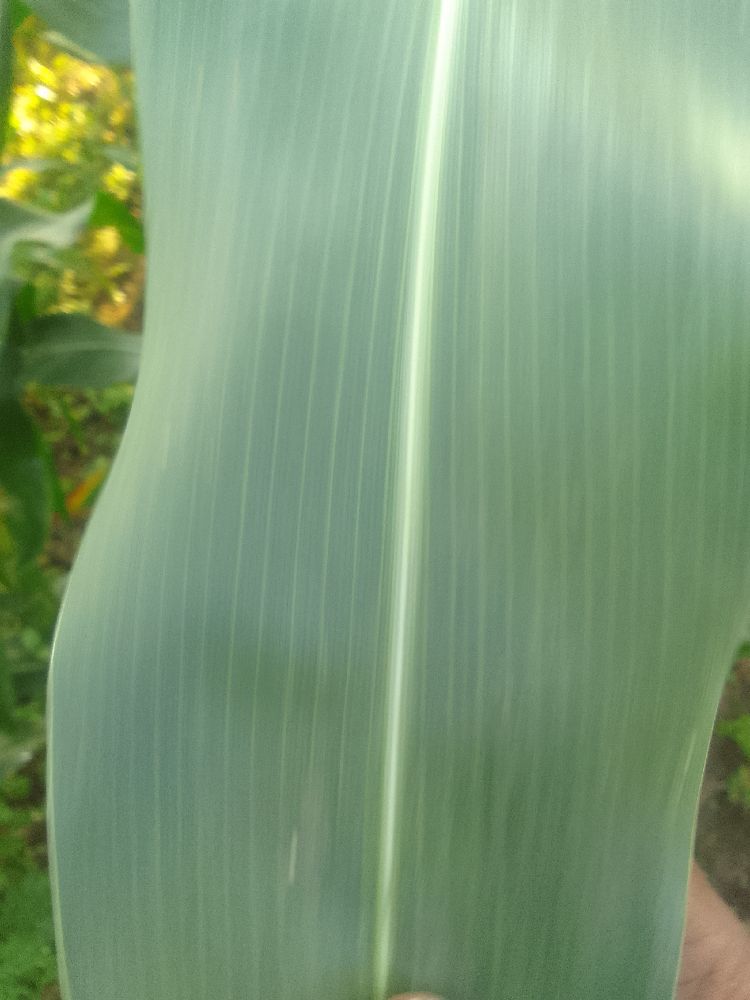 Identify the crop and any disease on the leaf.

maize, healthy
